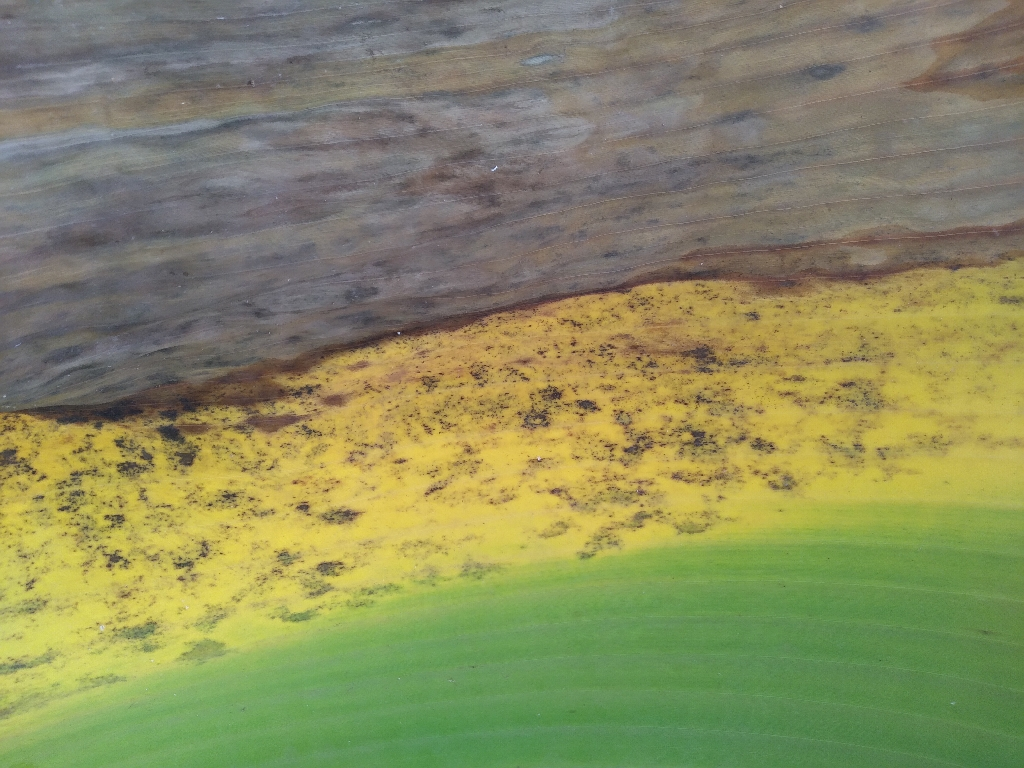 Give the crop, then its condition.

banana, black sigatoka
